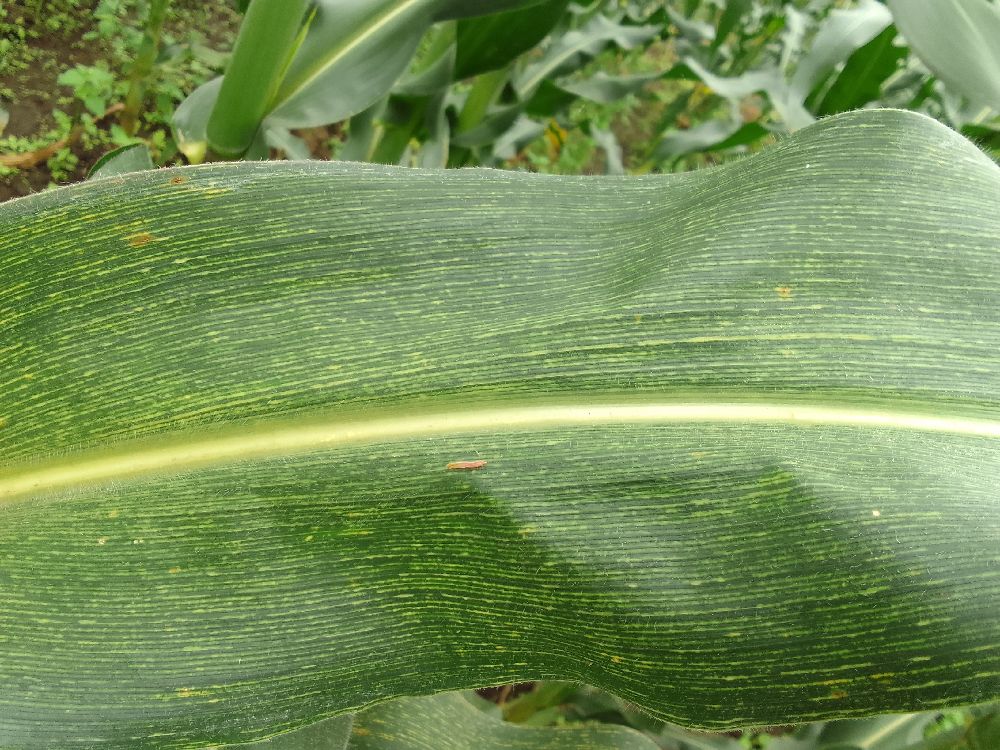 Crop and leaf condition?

maize, maize streak virus
